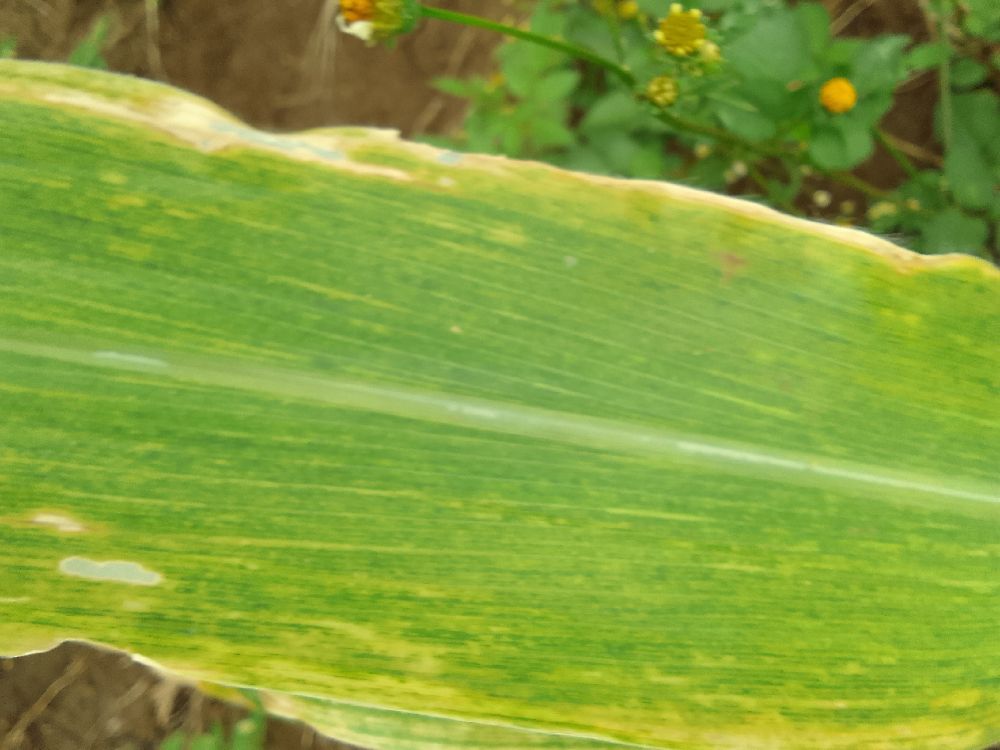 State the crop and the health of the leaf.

maize, maize lethal necrosis
